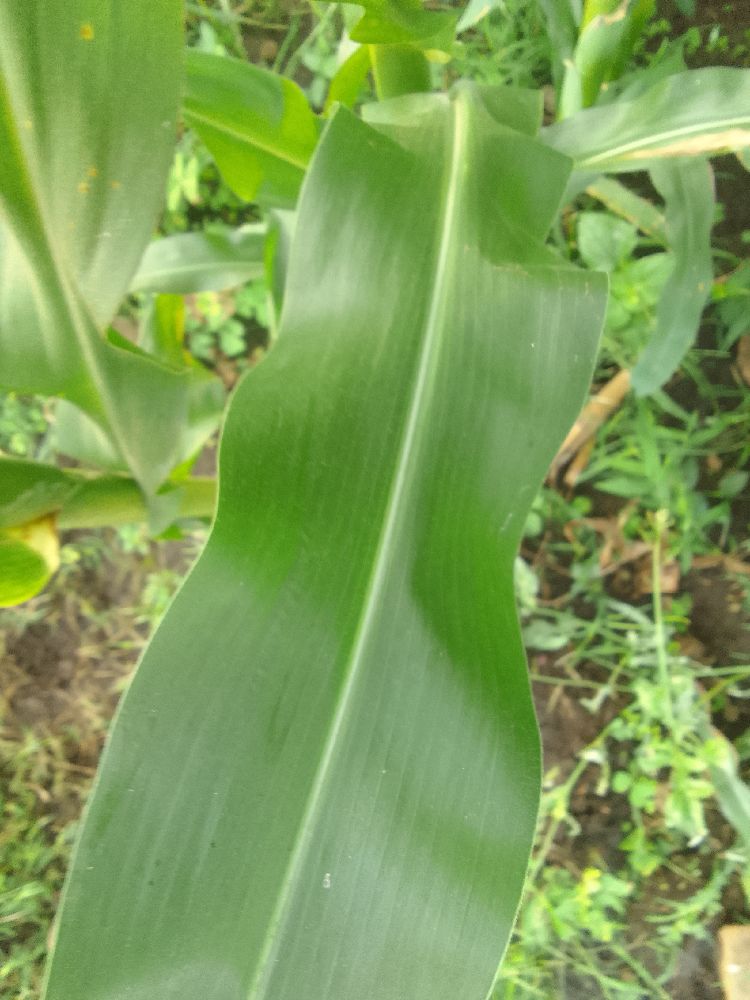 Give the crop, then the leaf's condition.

maize, healthy
